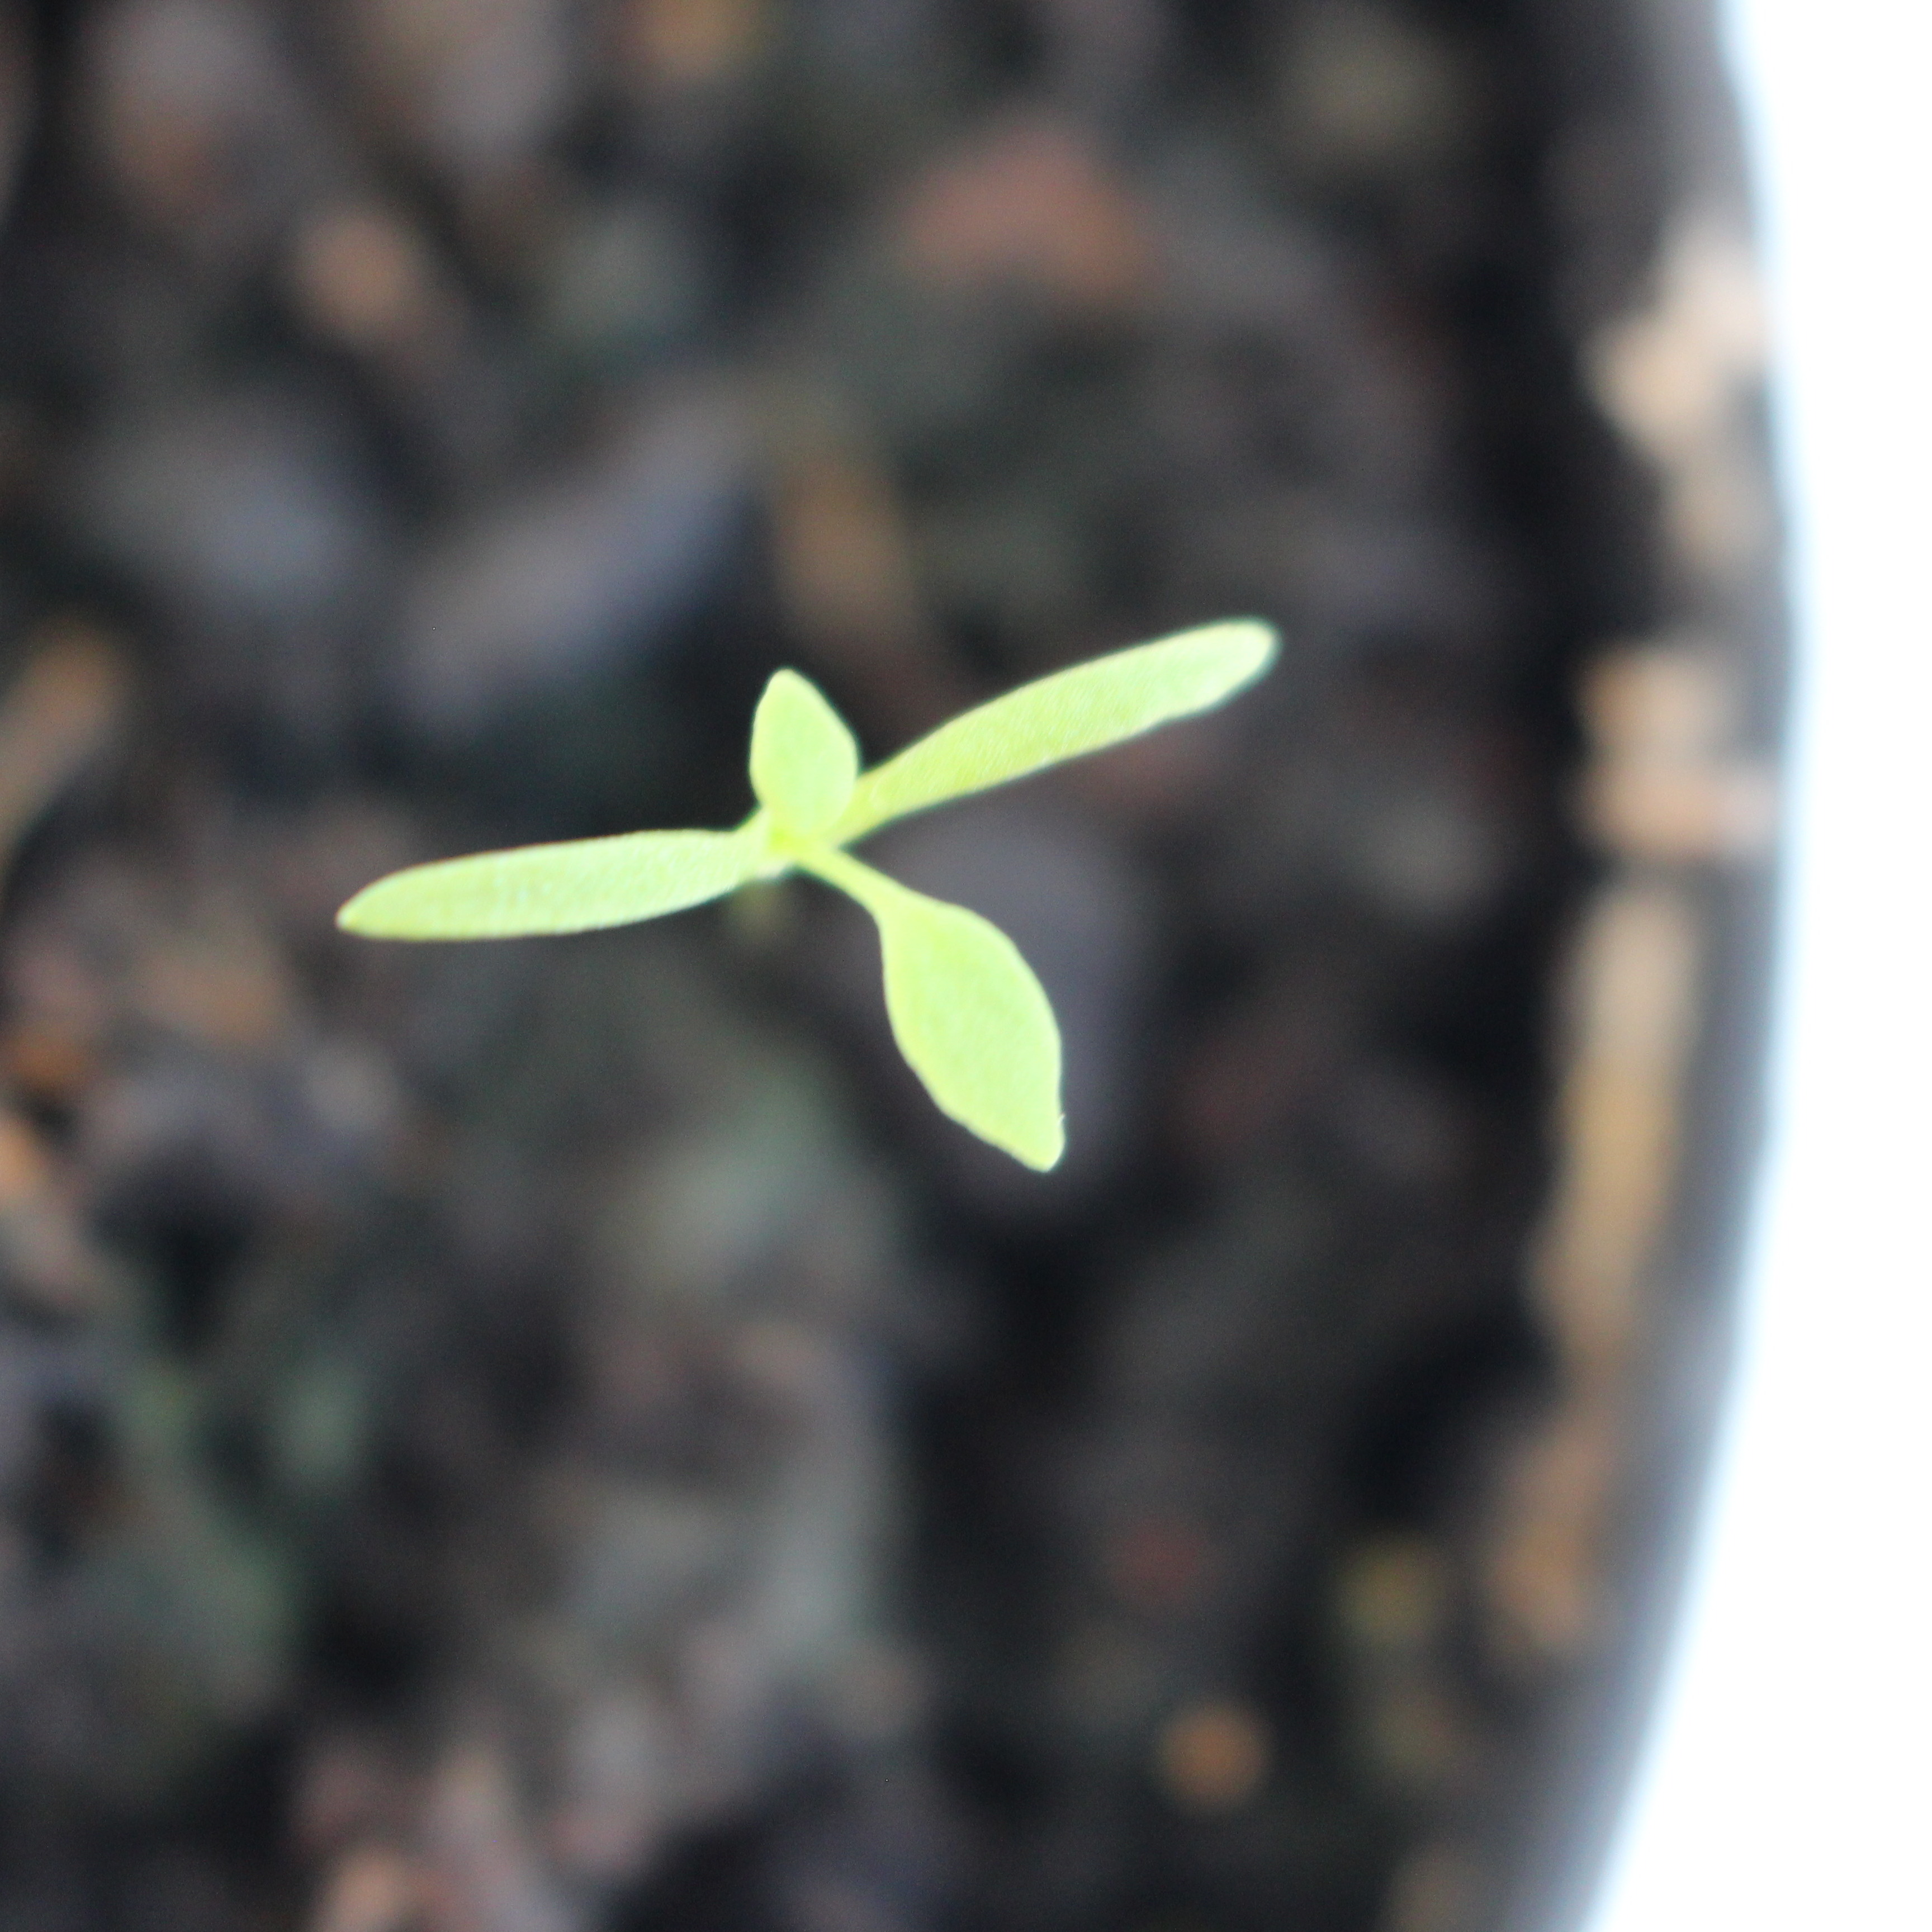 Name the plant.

Papaver rhoeas
